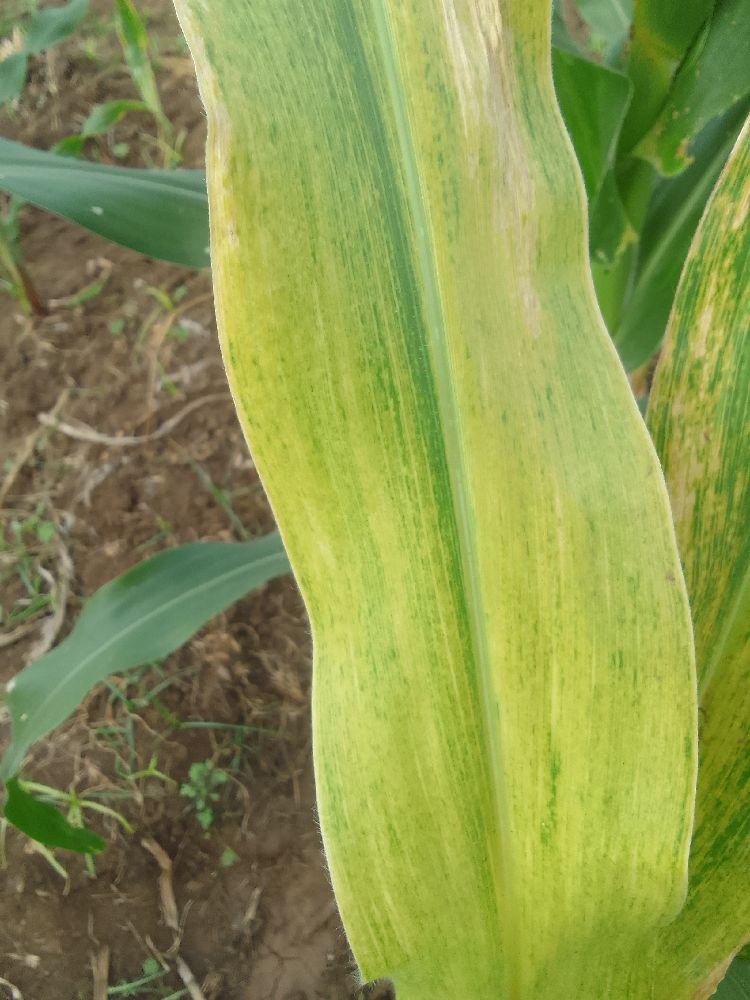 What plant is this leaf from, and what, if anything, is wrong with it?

maize, maize lethal necrosis
